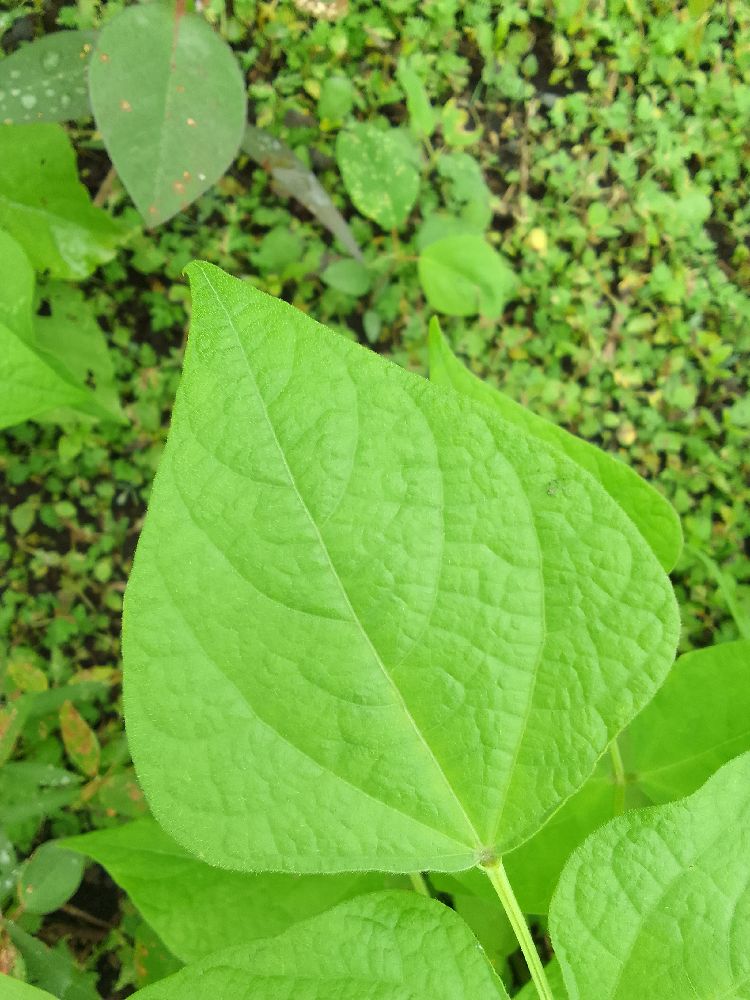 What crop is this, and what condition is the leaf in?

common bean, healthy
